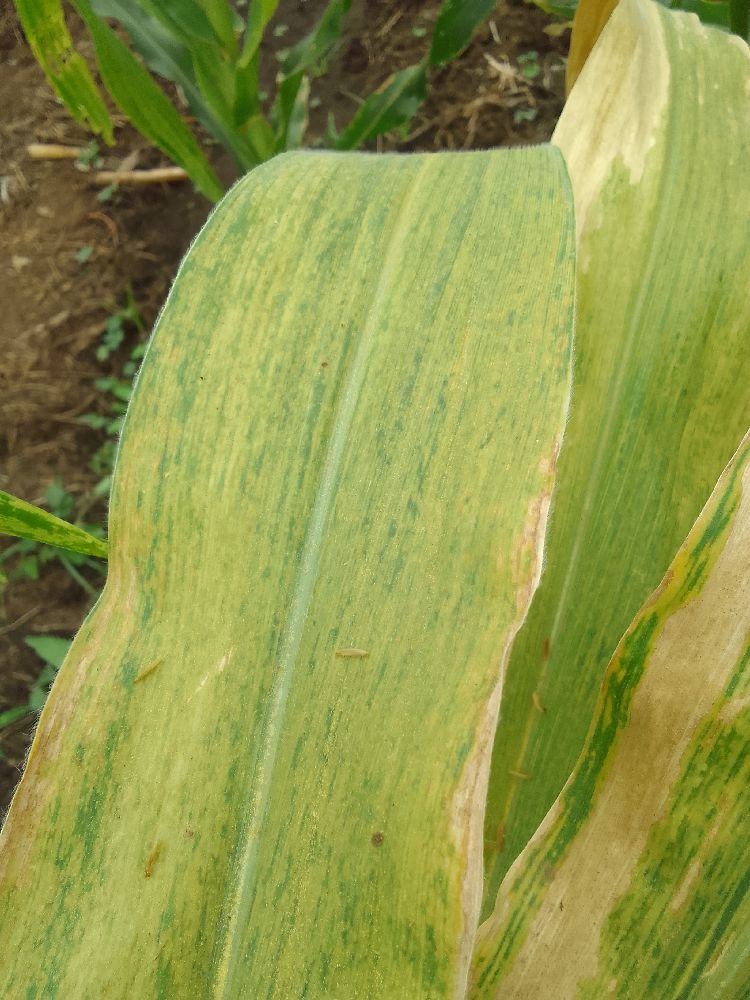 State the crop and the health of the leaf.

maize, maize lethal necrosis
